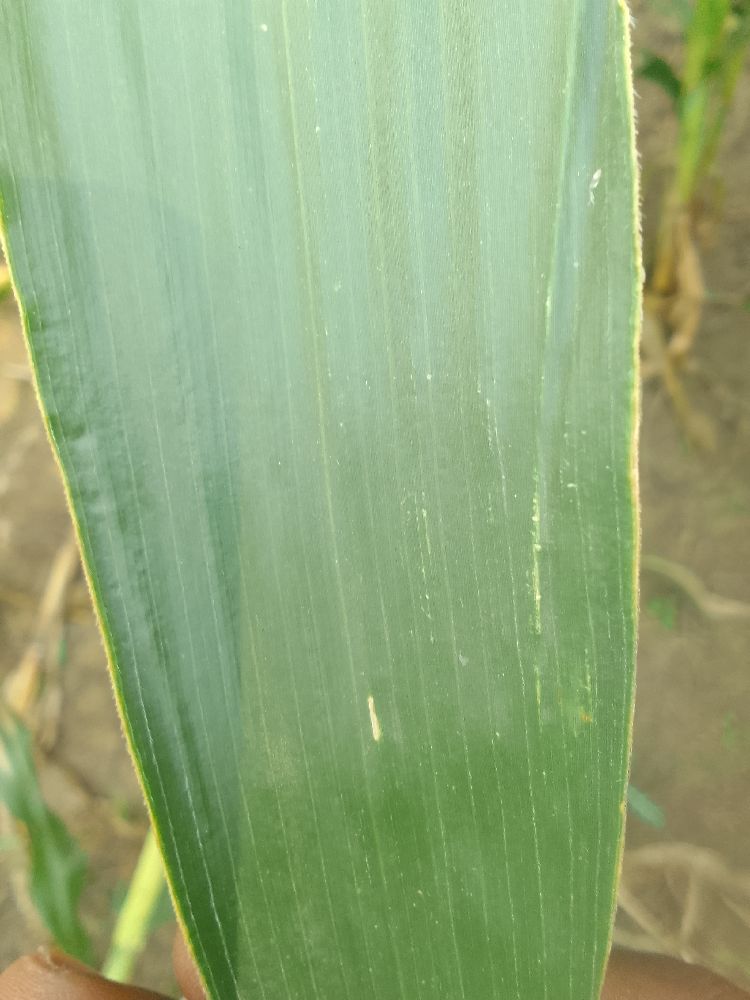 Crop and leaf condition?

maize, healthy
